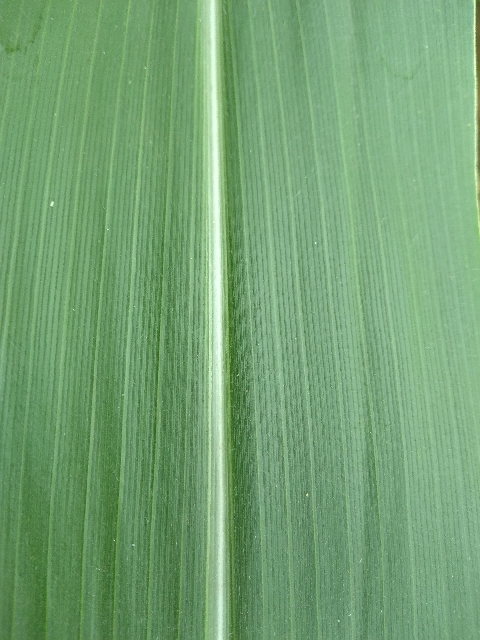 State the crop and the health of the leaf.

maize, healthy
